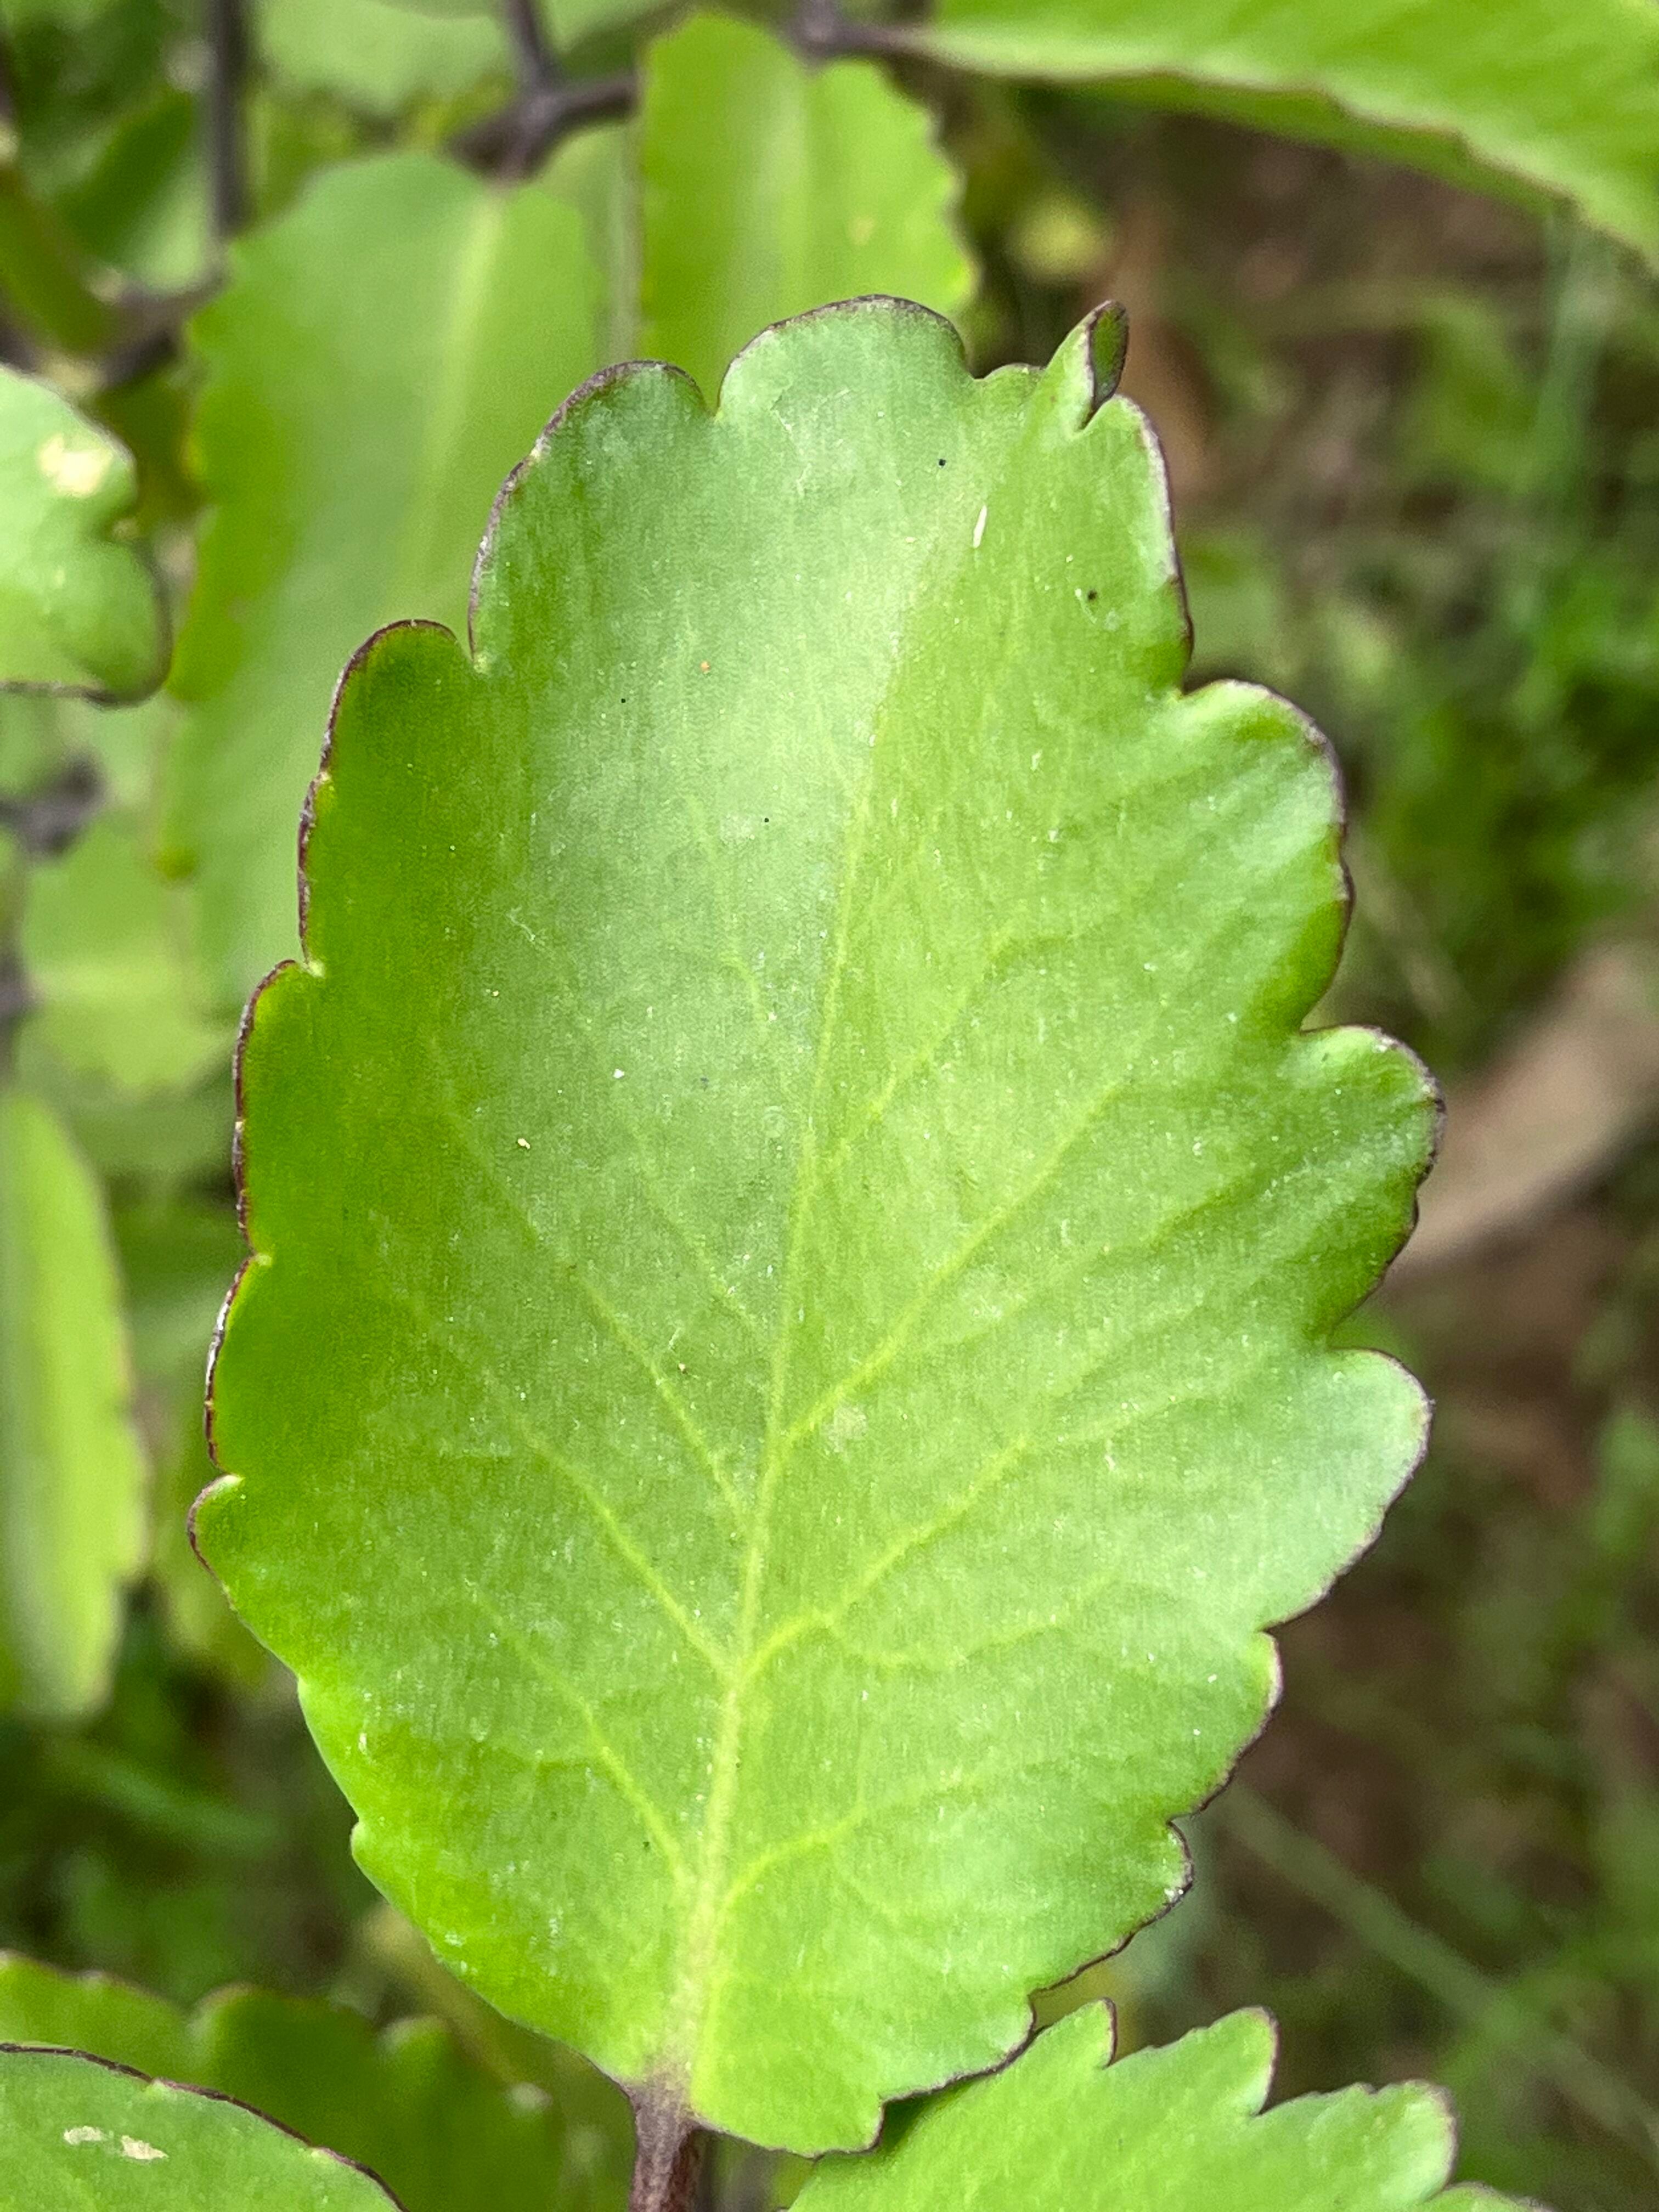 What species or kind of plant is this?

pathorkuci
